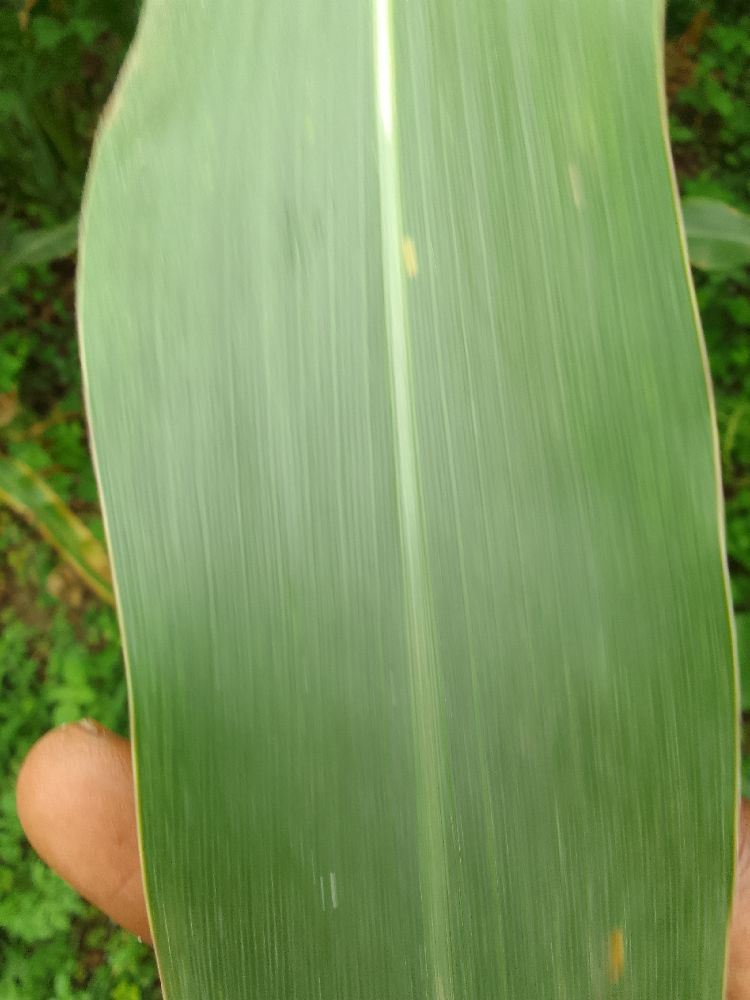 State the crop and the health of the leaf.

maize, healthy
